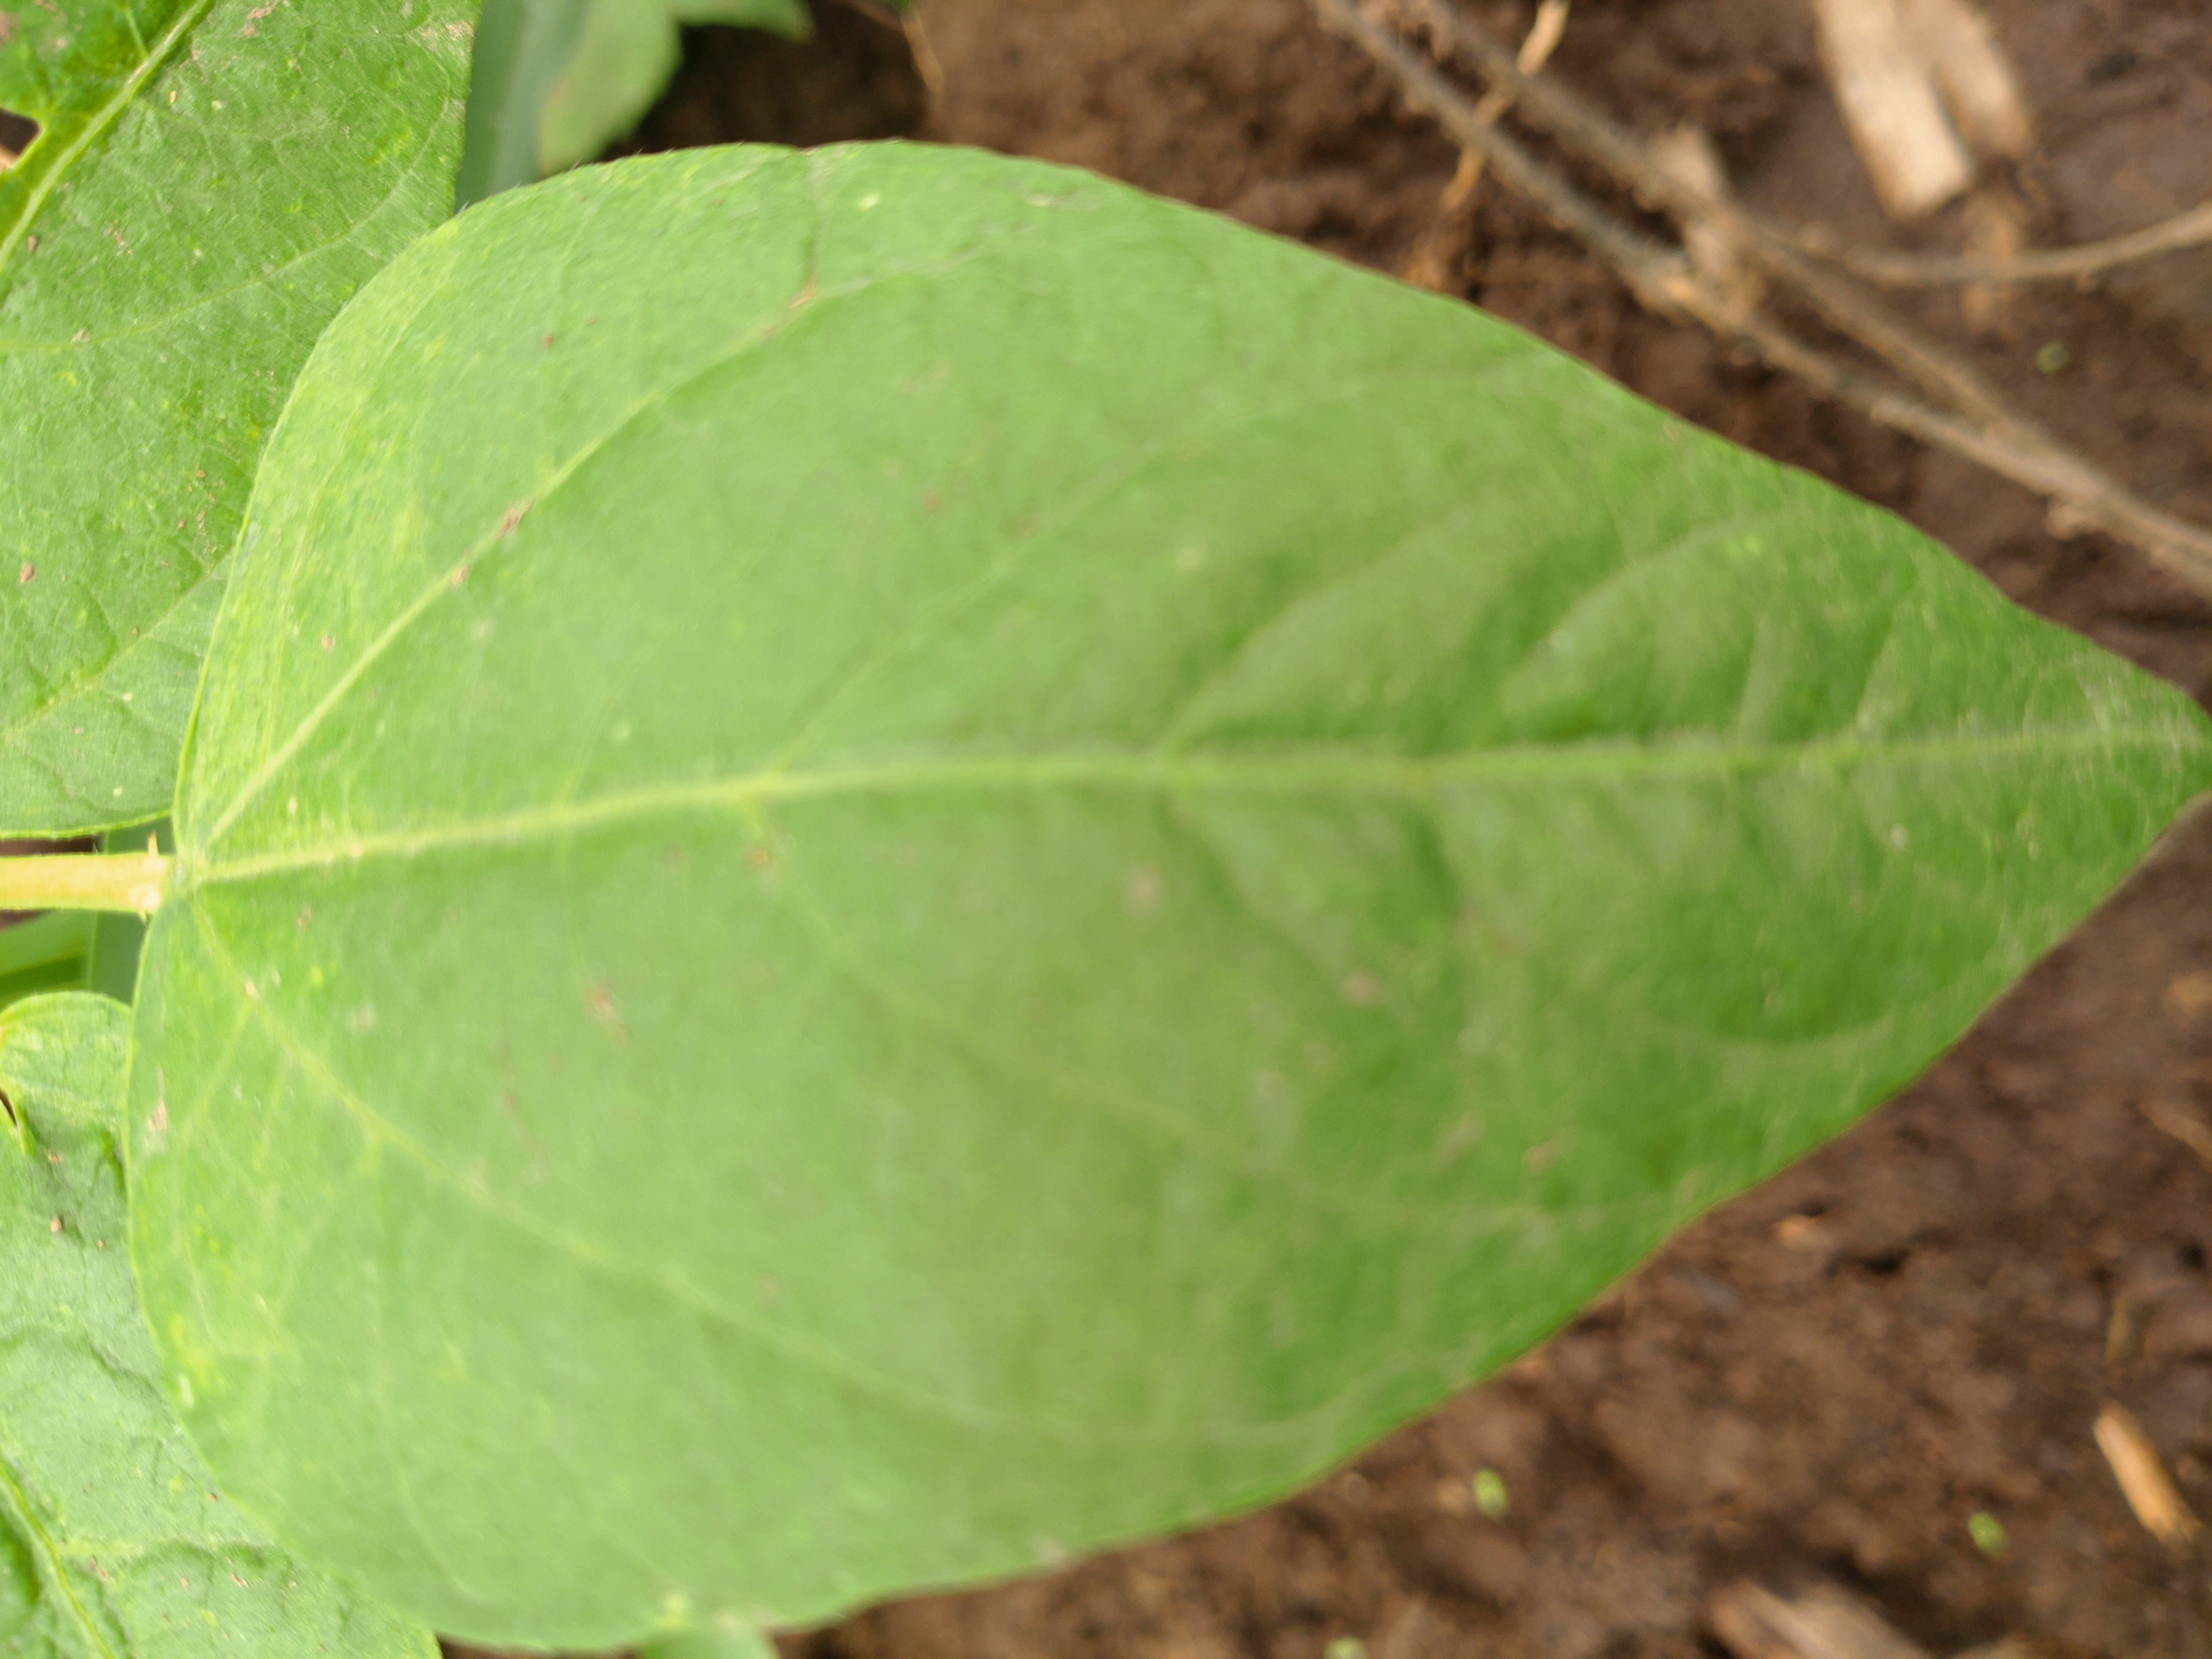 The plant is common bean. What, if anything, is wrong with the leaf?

healthy
